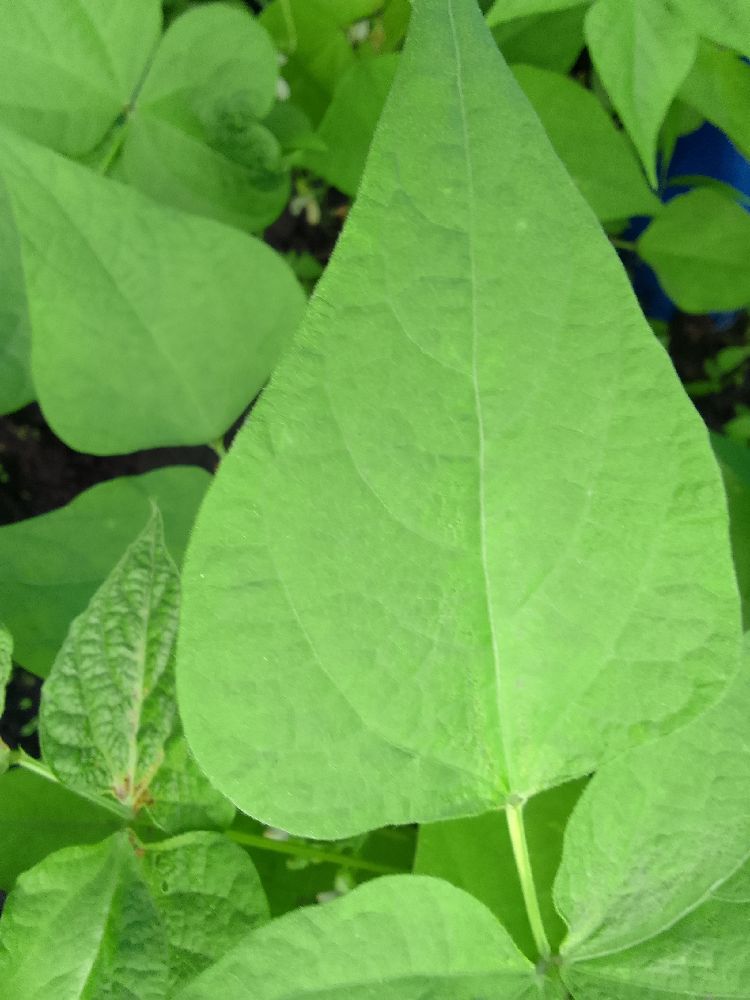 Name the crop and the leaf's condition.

common bean, healthy
